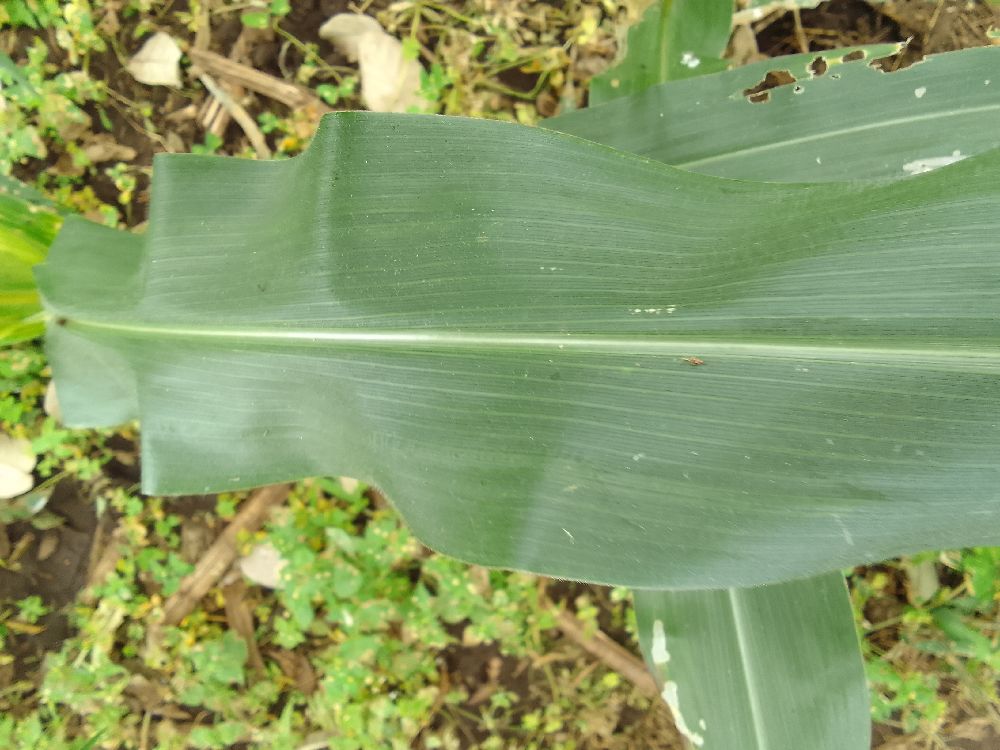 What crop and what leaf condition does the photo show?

maize, healthy
